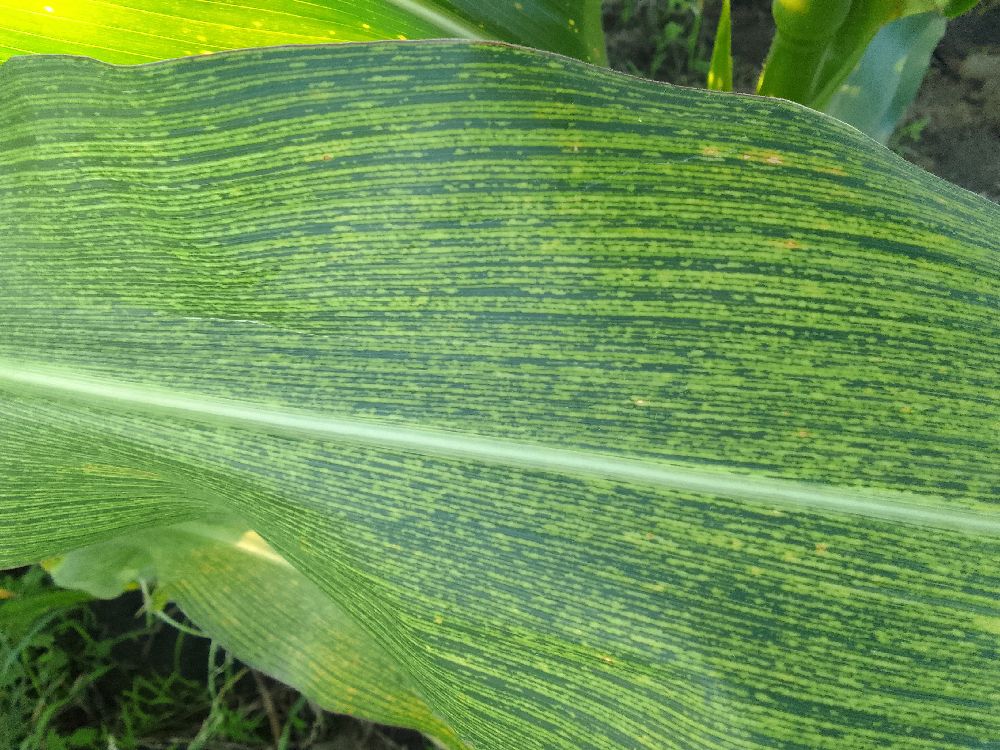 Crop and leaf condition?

maize, maize streak virus
